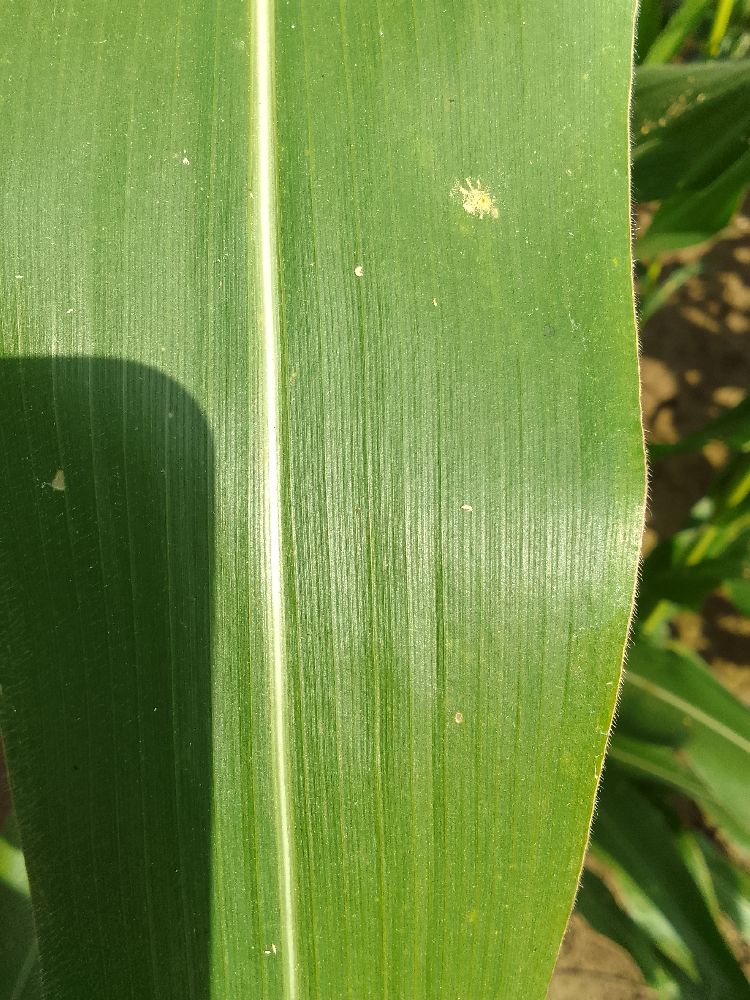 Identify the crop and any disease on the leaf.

maize, healthy
